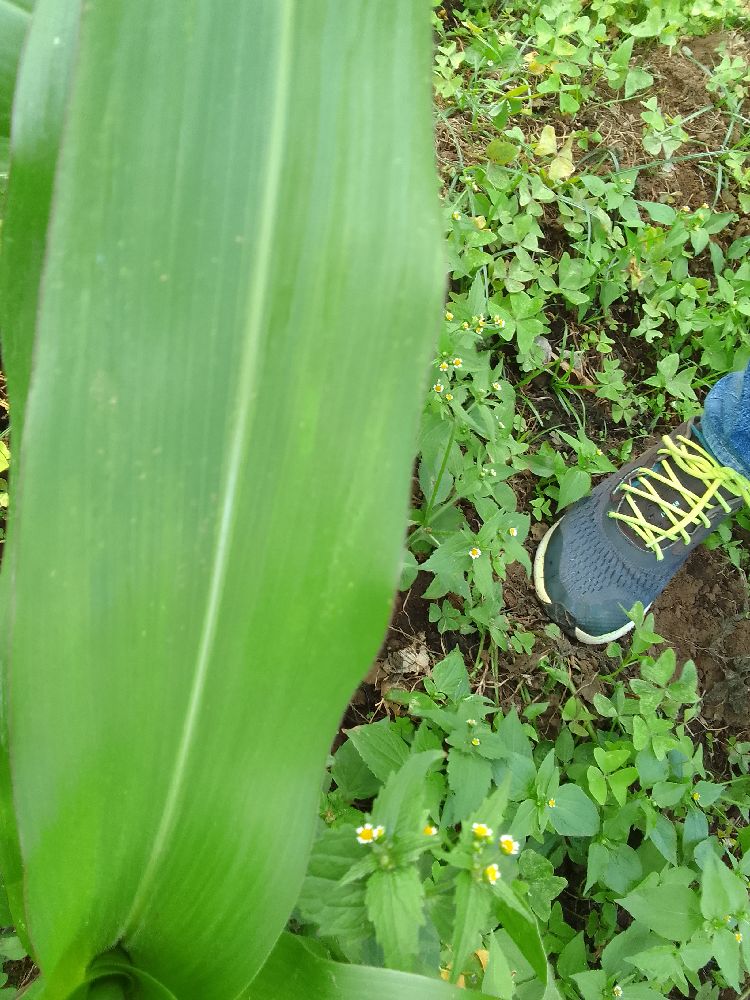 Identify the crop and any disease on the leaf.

maize, healthy
